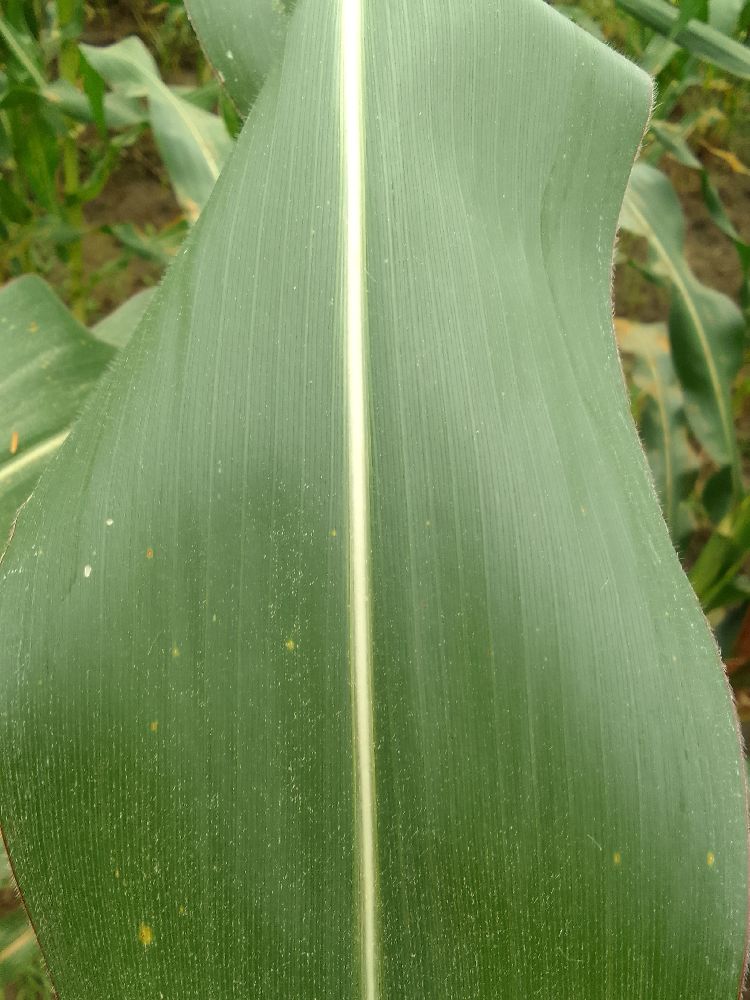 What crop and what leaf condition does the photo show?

maize, healthy
